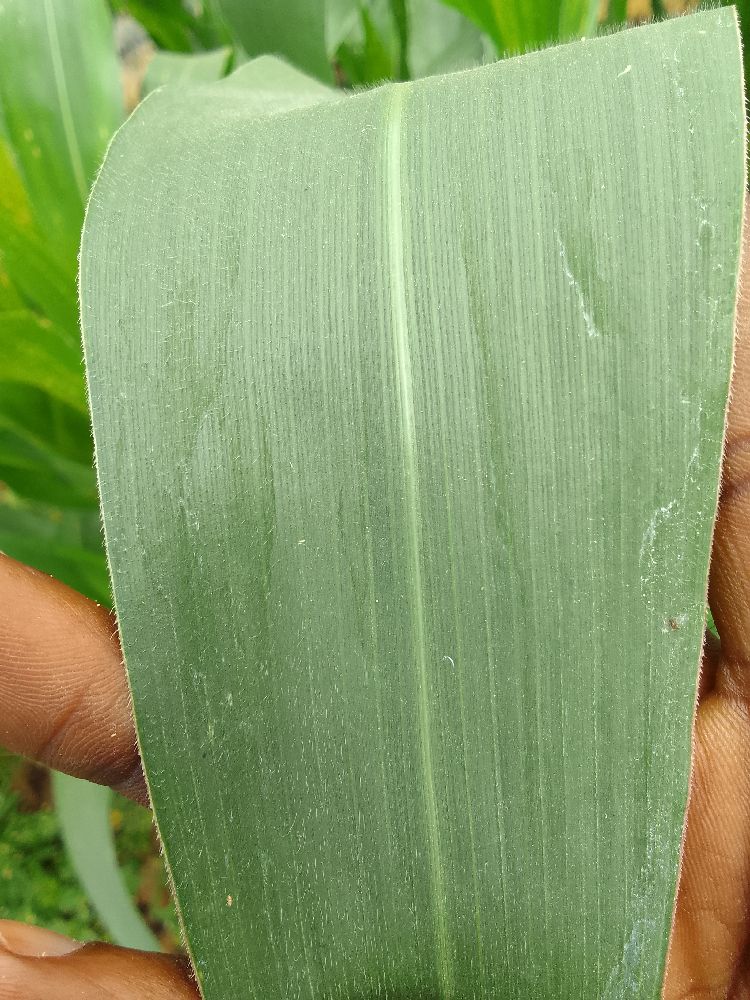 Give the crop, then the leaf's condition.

maize, healthy
